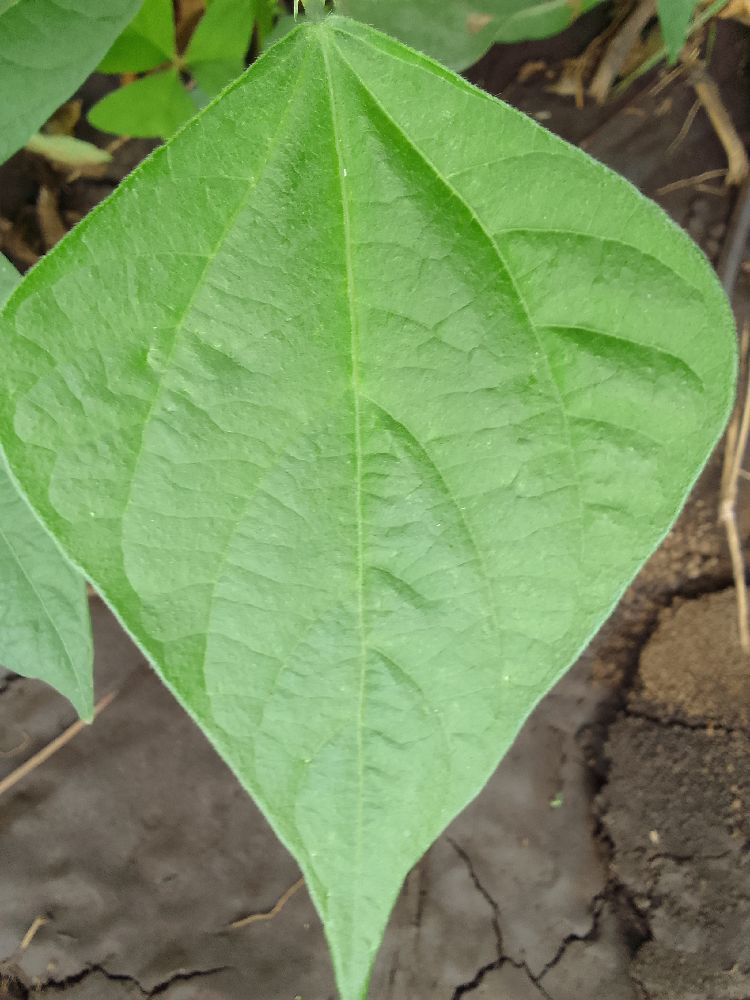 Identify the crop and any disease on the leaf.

common bean, healthy
